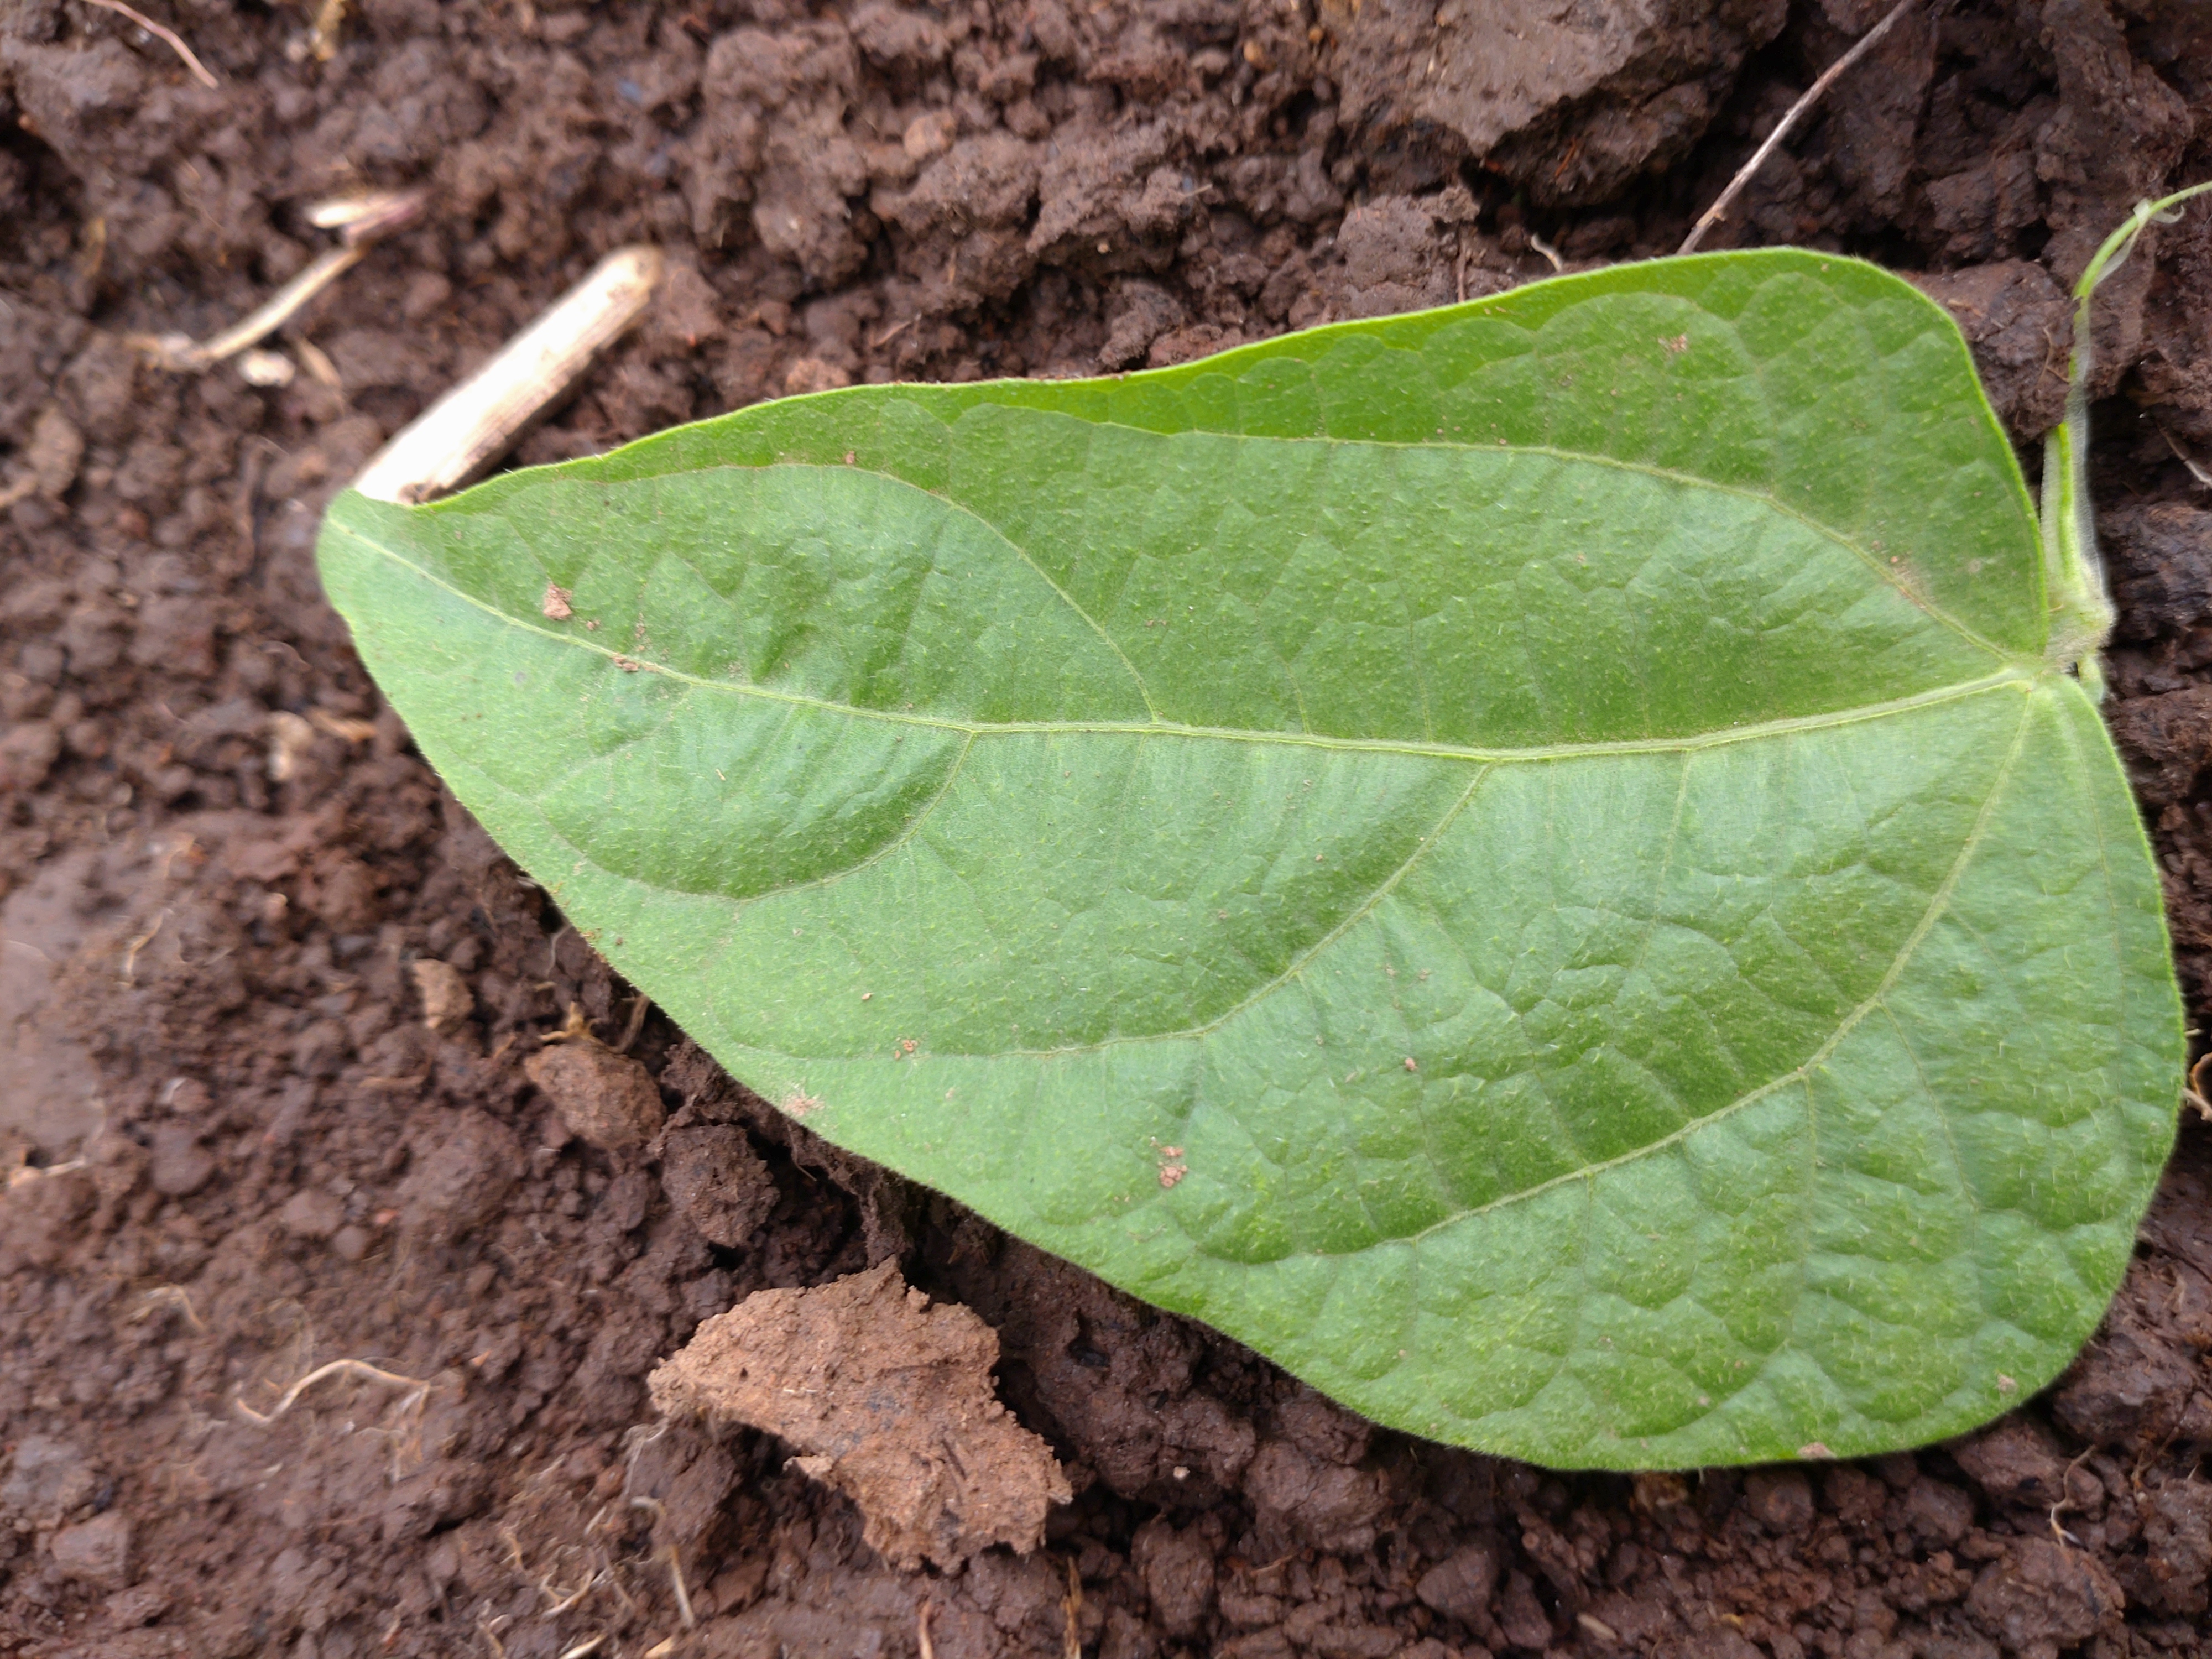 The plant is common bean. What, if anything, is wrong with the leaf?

healthy
